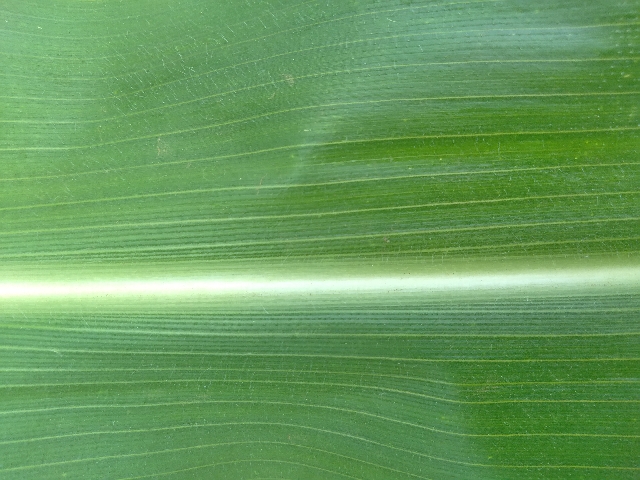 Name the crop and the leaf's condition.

maize, healthy
